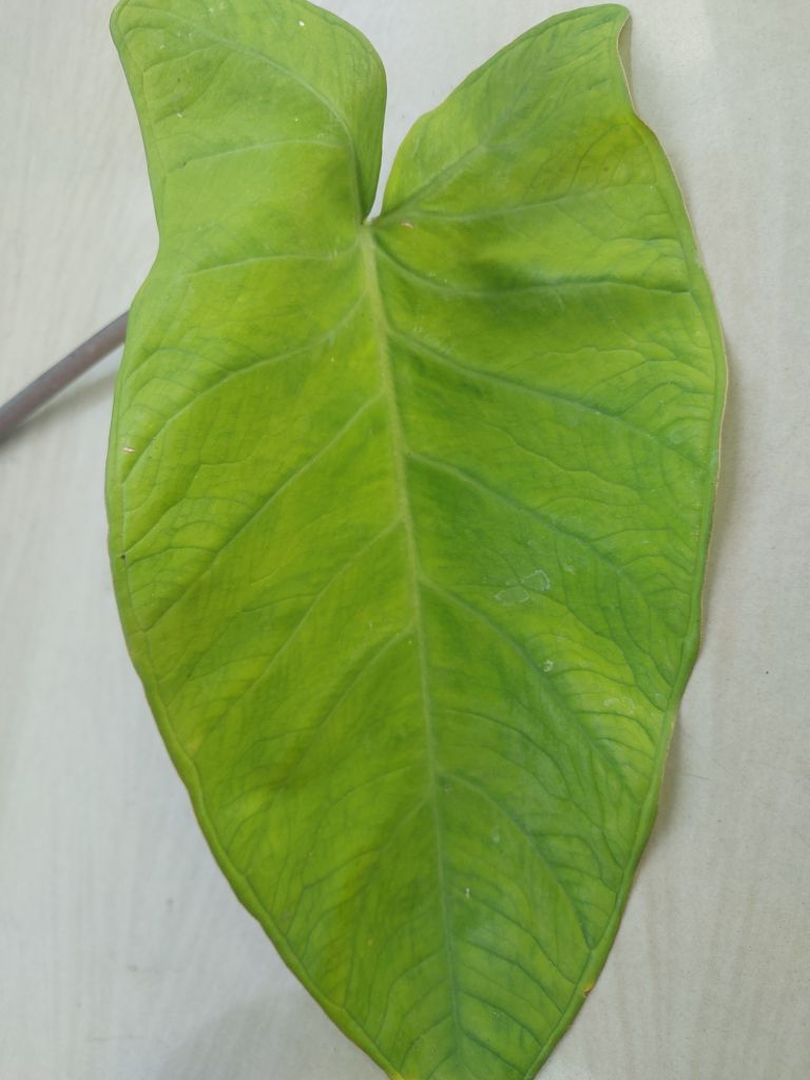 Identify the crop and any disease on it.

taro, mosaic
